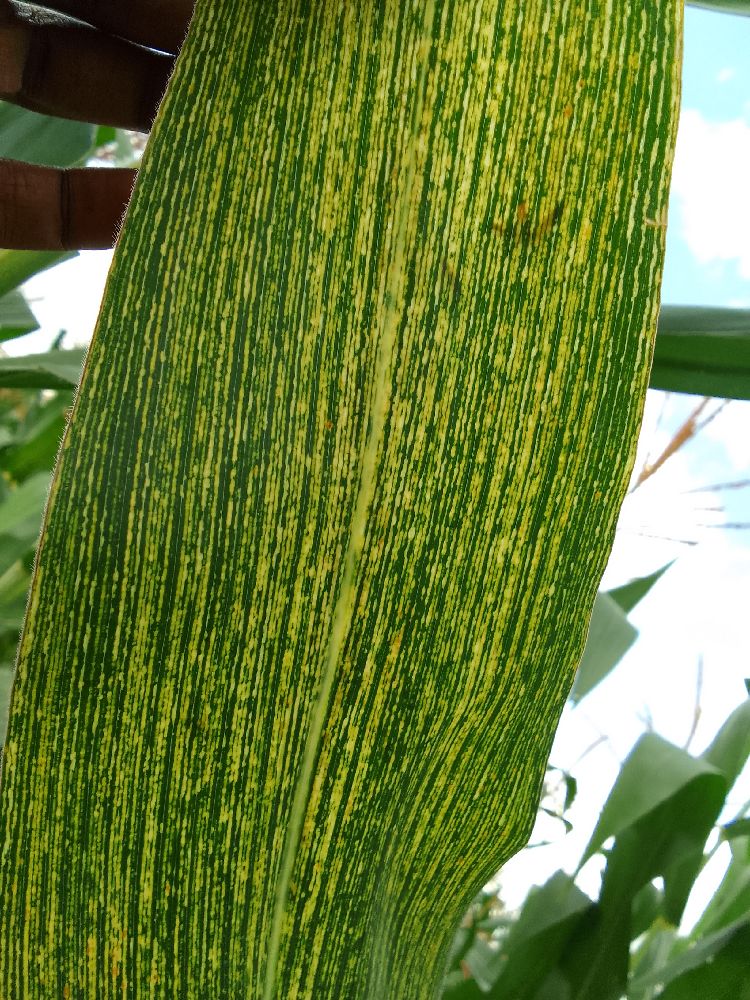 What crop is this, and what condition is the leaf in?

maize, maize streak virus
